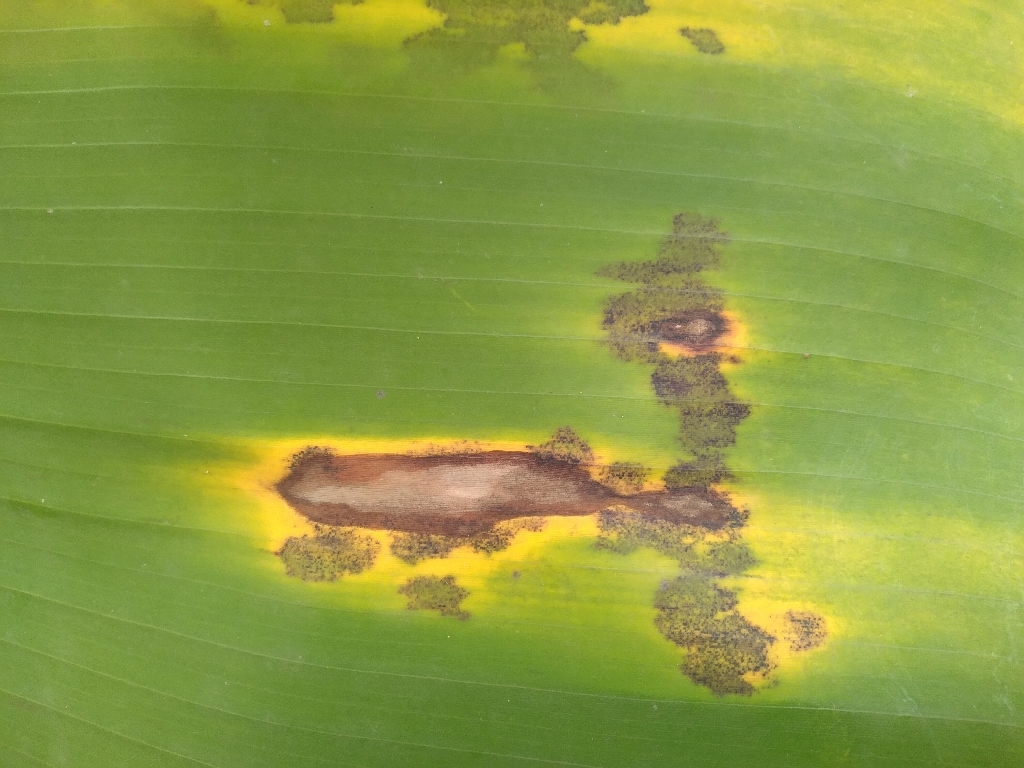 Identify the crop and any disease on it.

banana, black sigatoka
